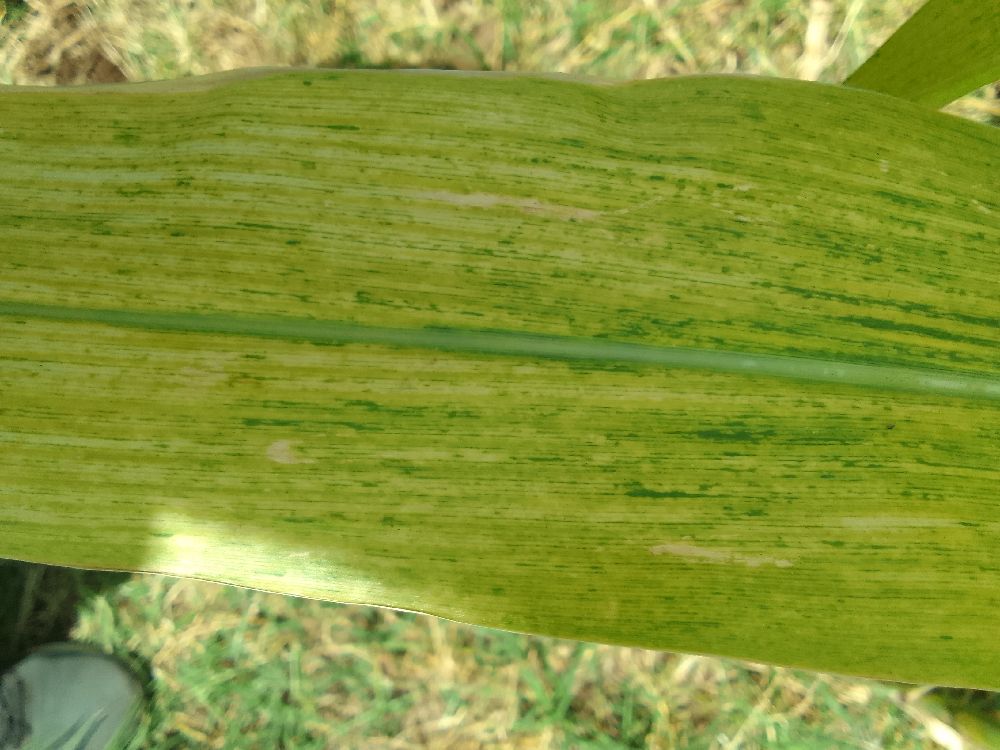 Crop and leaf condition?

maize, maize lethal necrosis
